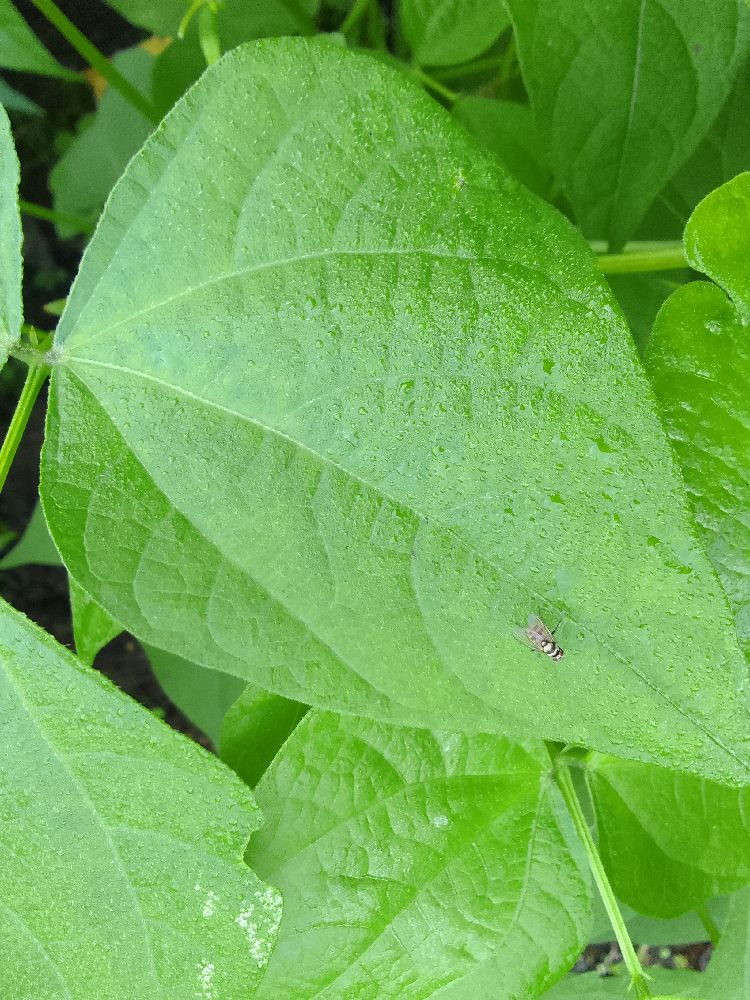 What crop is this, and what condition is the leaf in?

common bean, healthy
